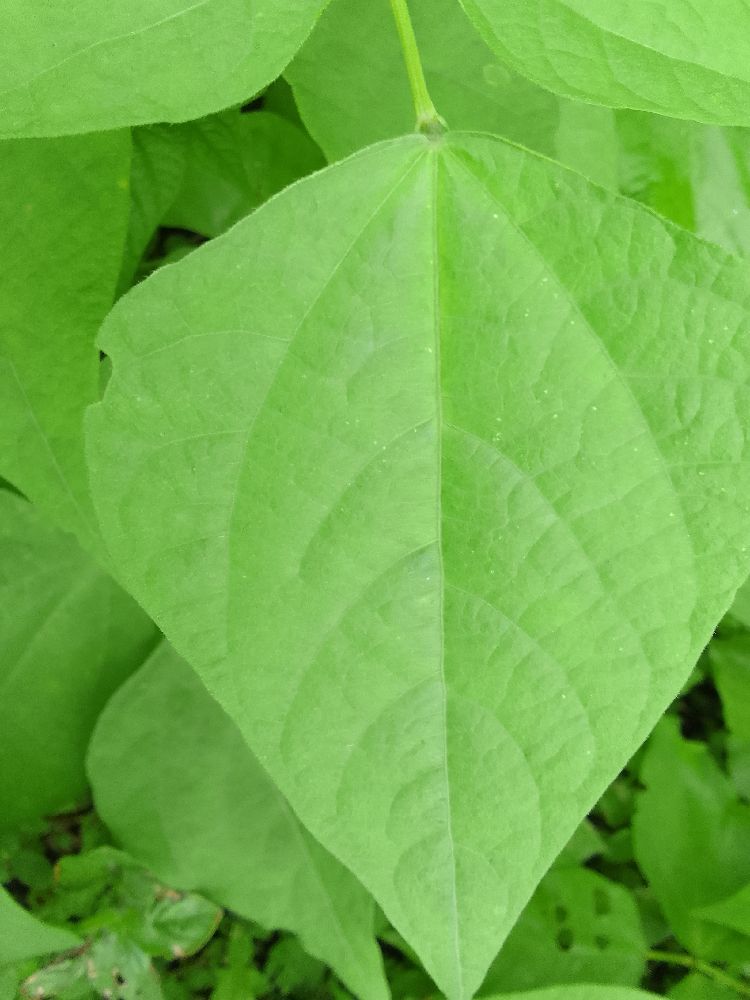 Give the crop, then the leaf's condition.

common bean, healthy
